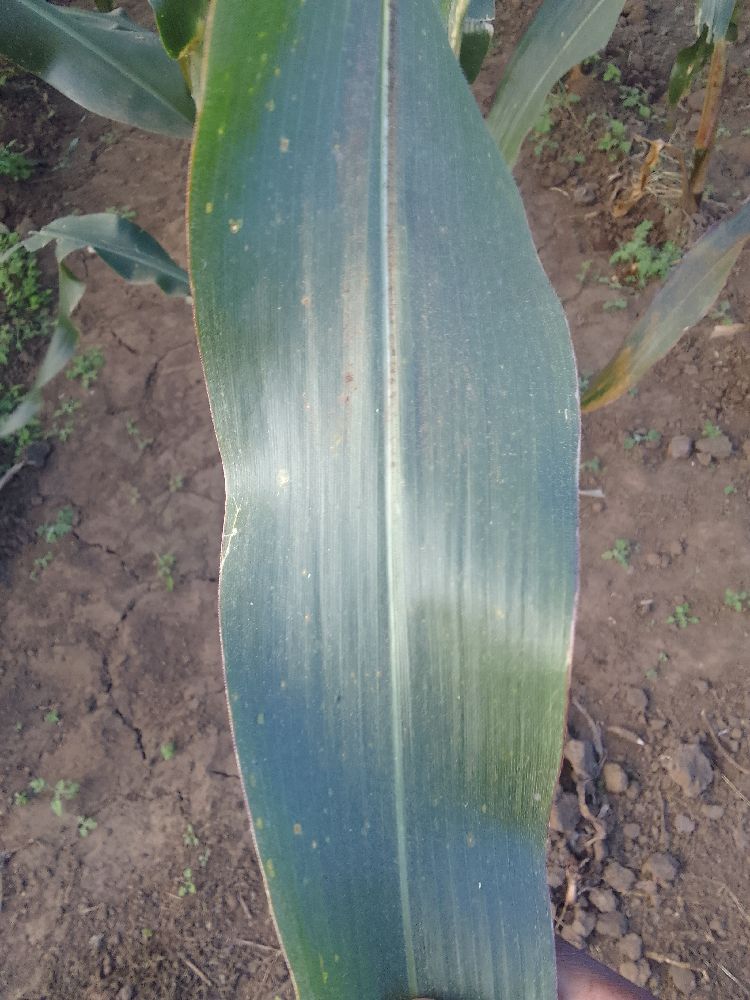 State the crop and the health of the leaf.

maize, healthy
